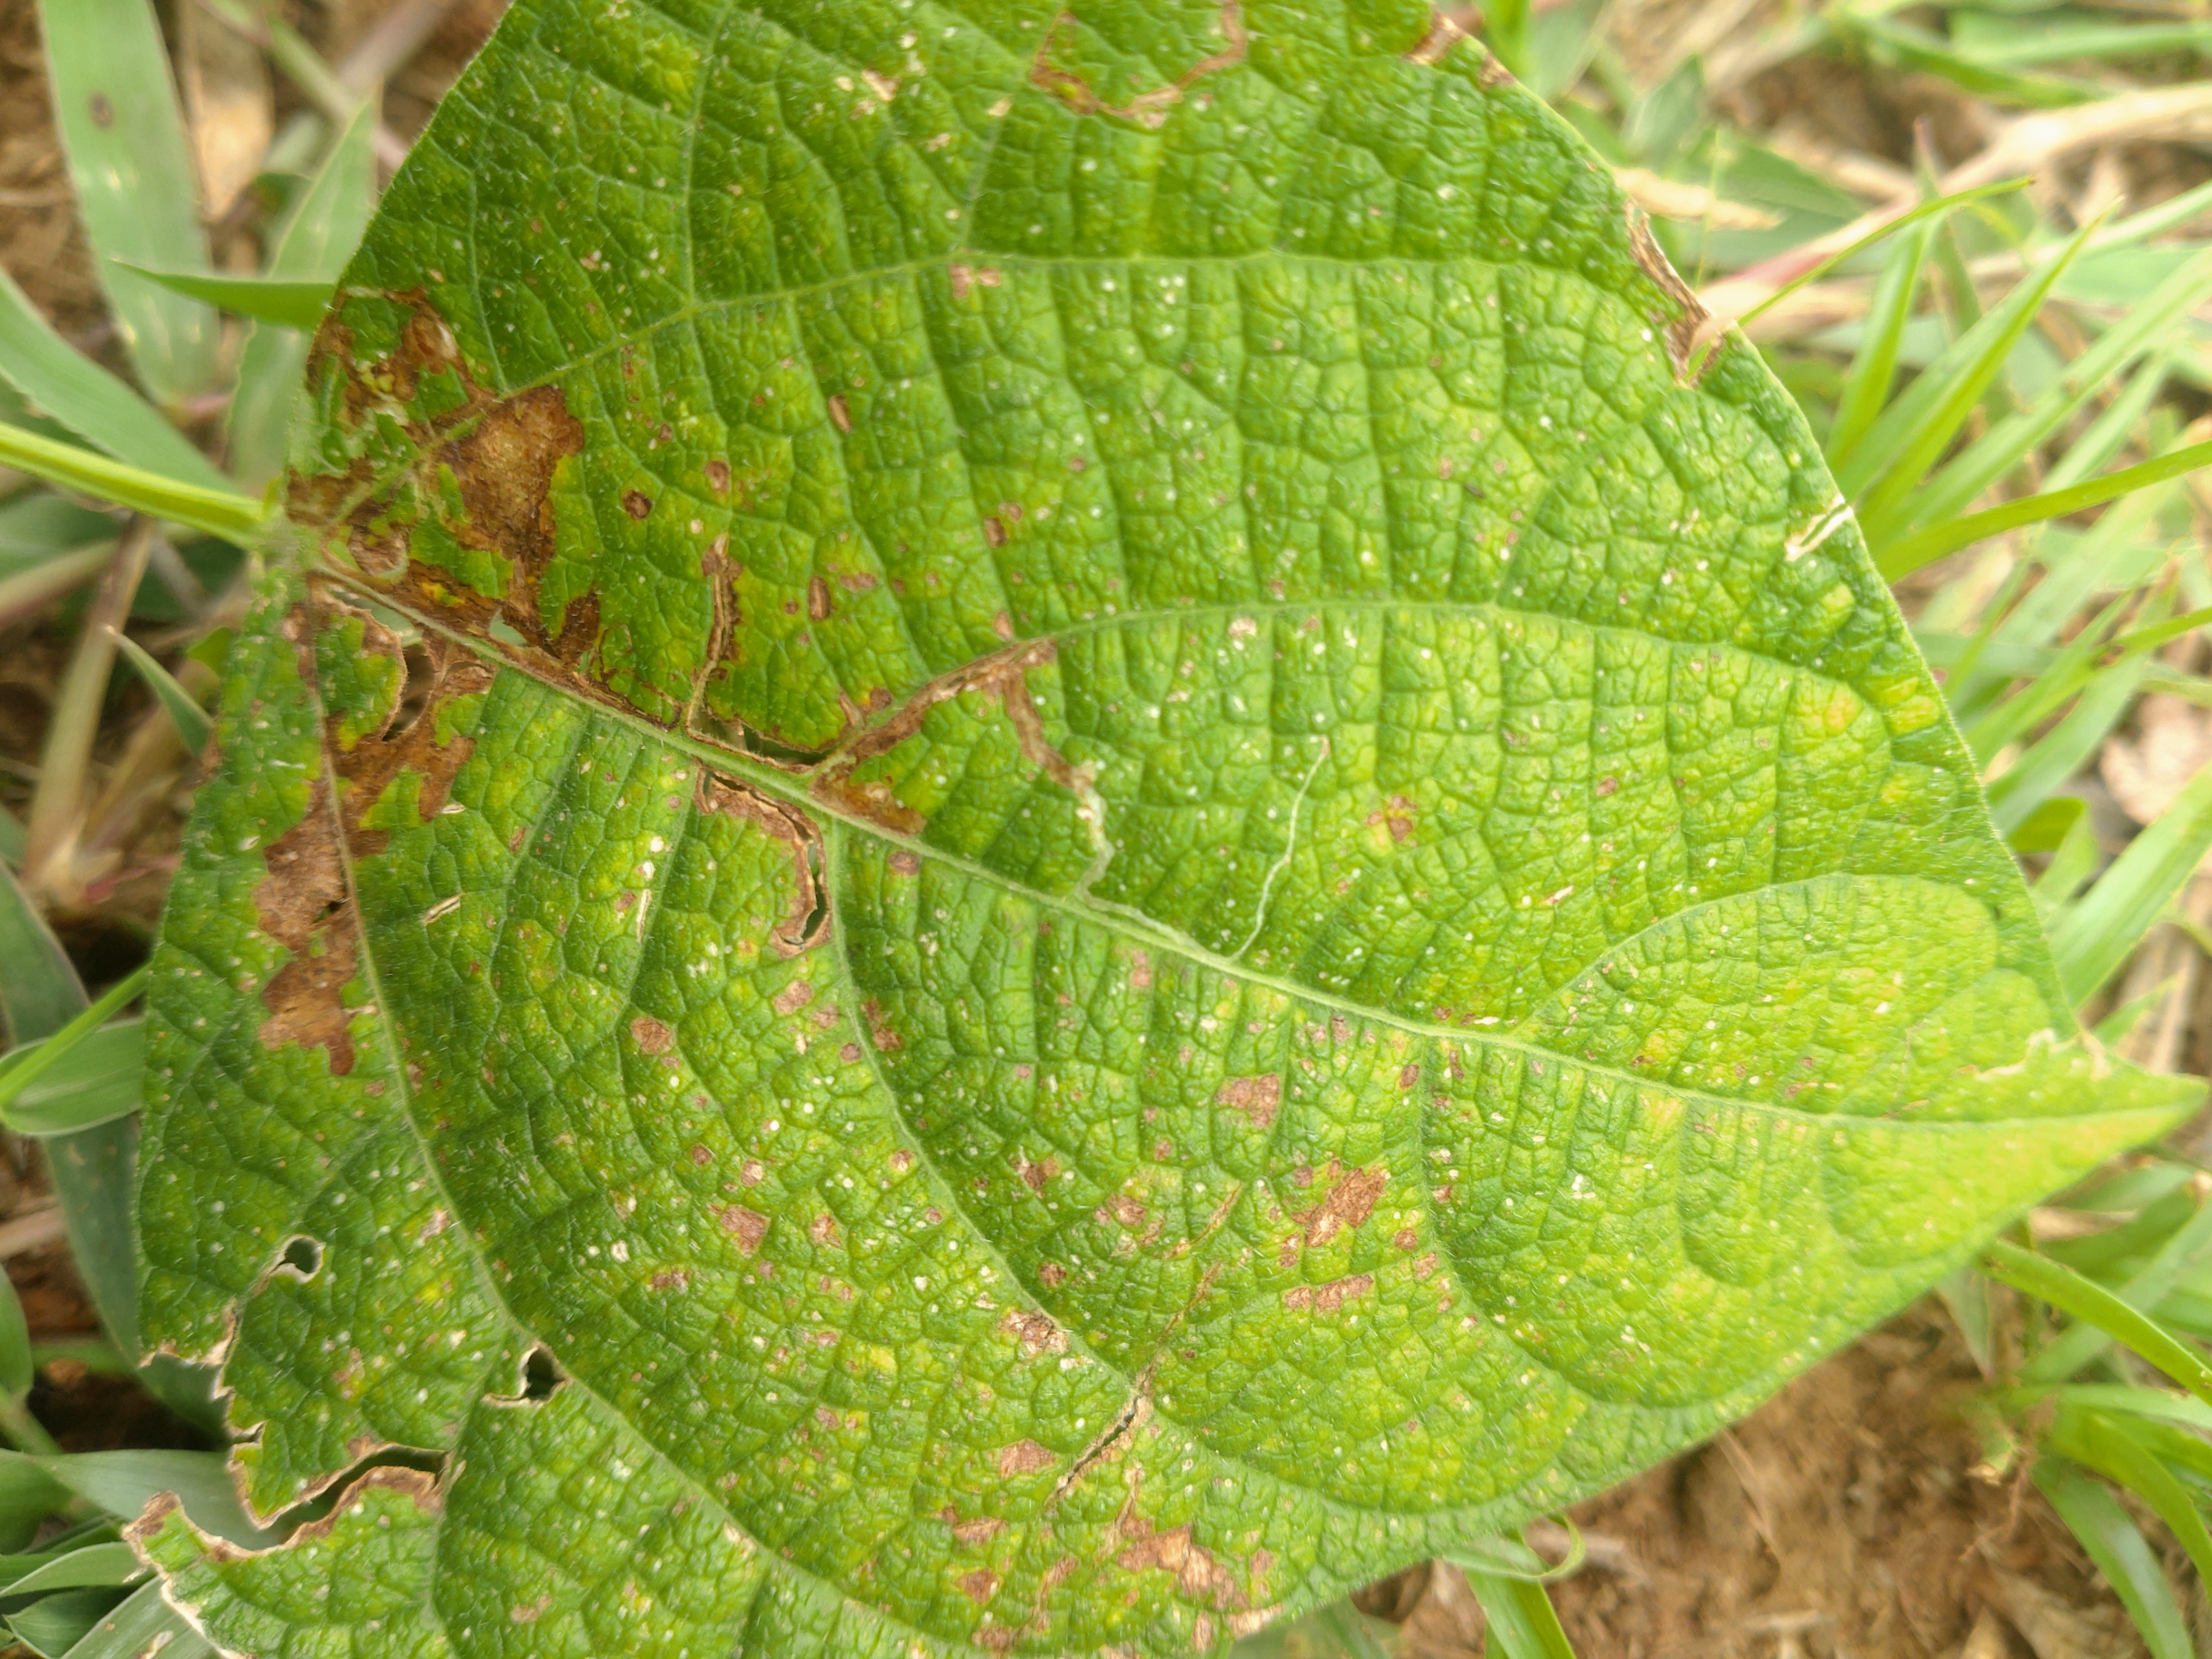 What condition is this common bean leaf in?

rust
